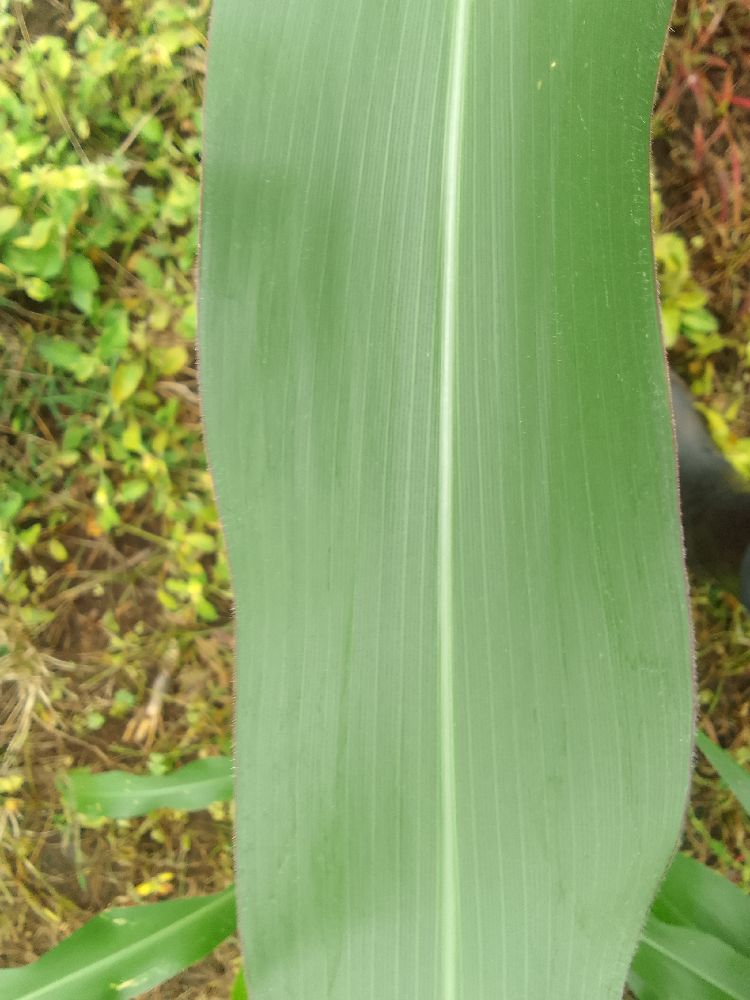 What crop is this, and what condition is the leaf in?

maize, healthy
